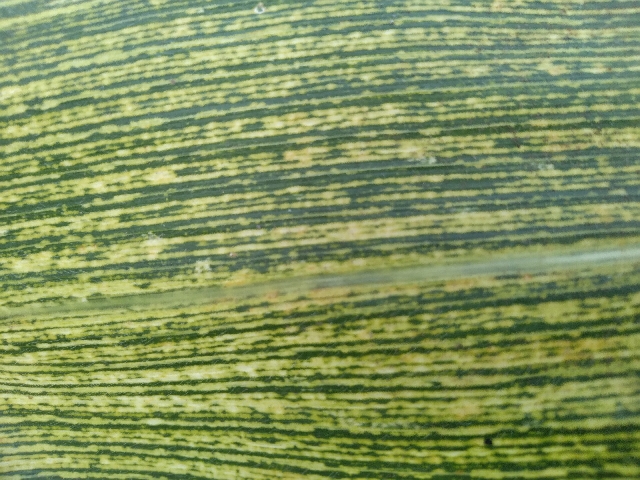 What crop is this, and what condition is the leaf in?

maize, maize streak virus
